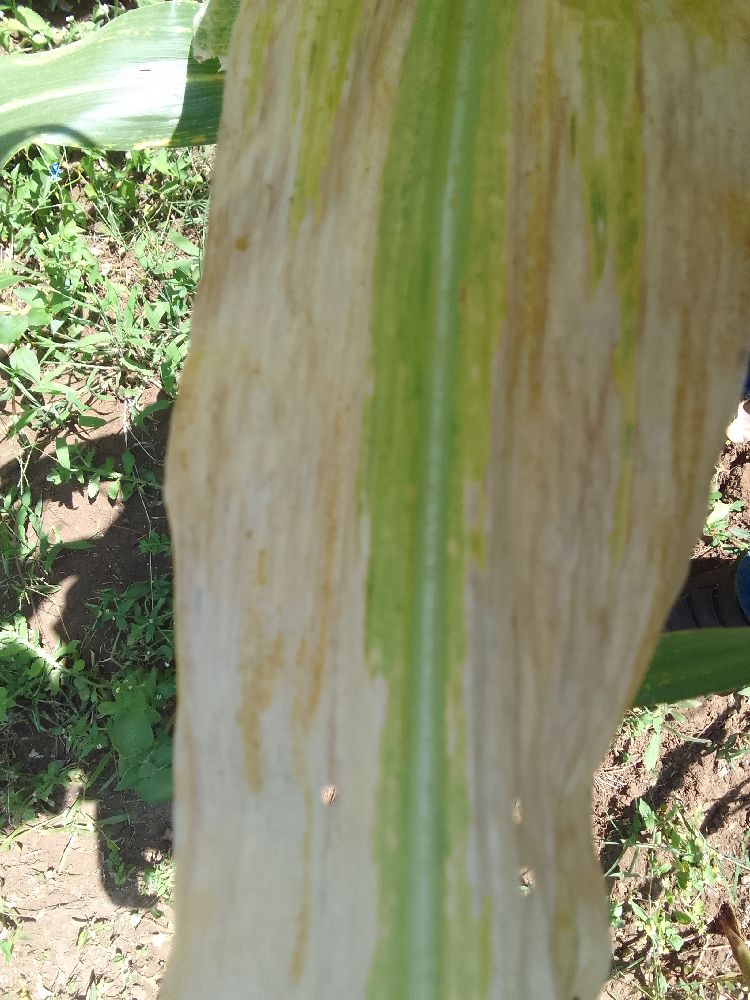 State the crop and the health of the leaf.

maize, maize lethal necrosis
